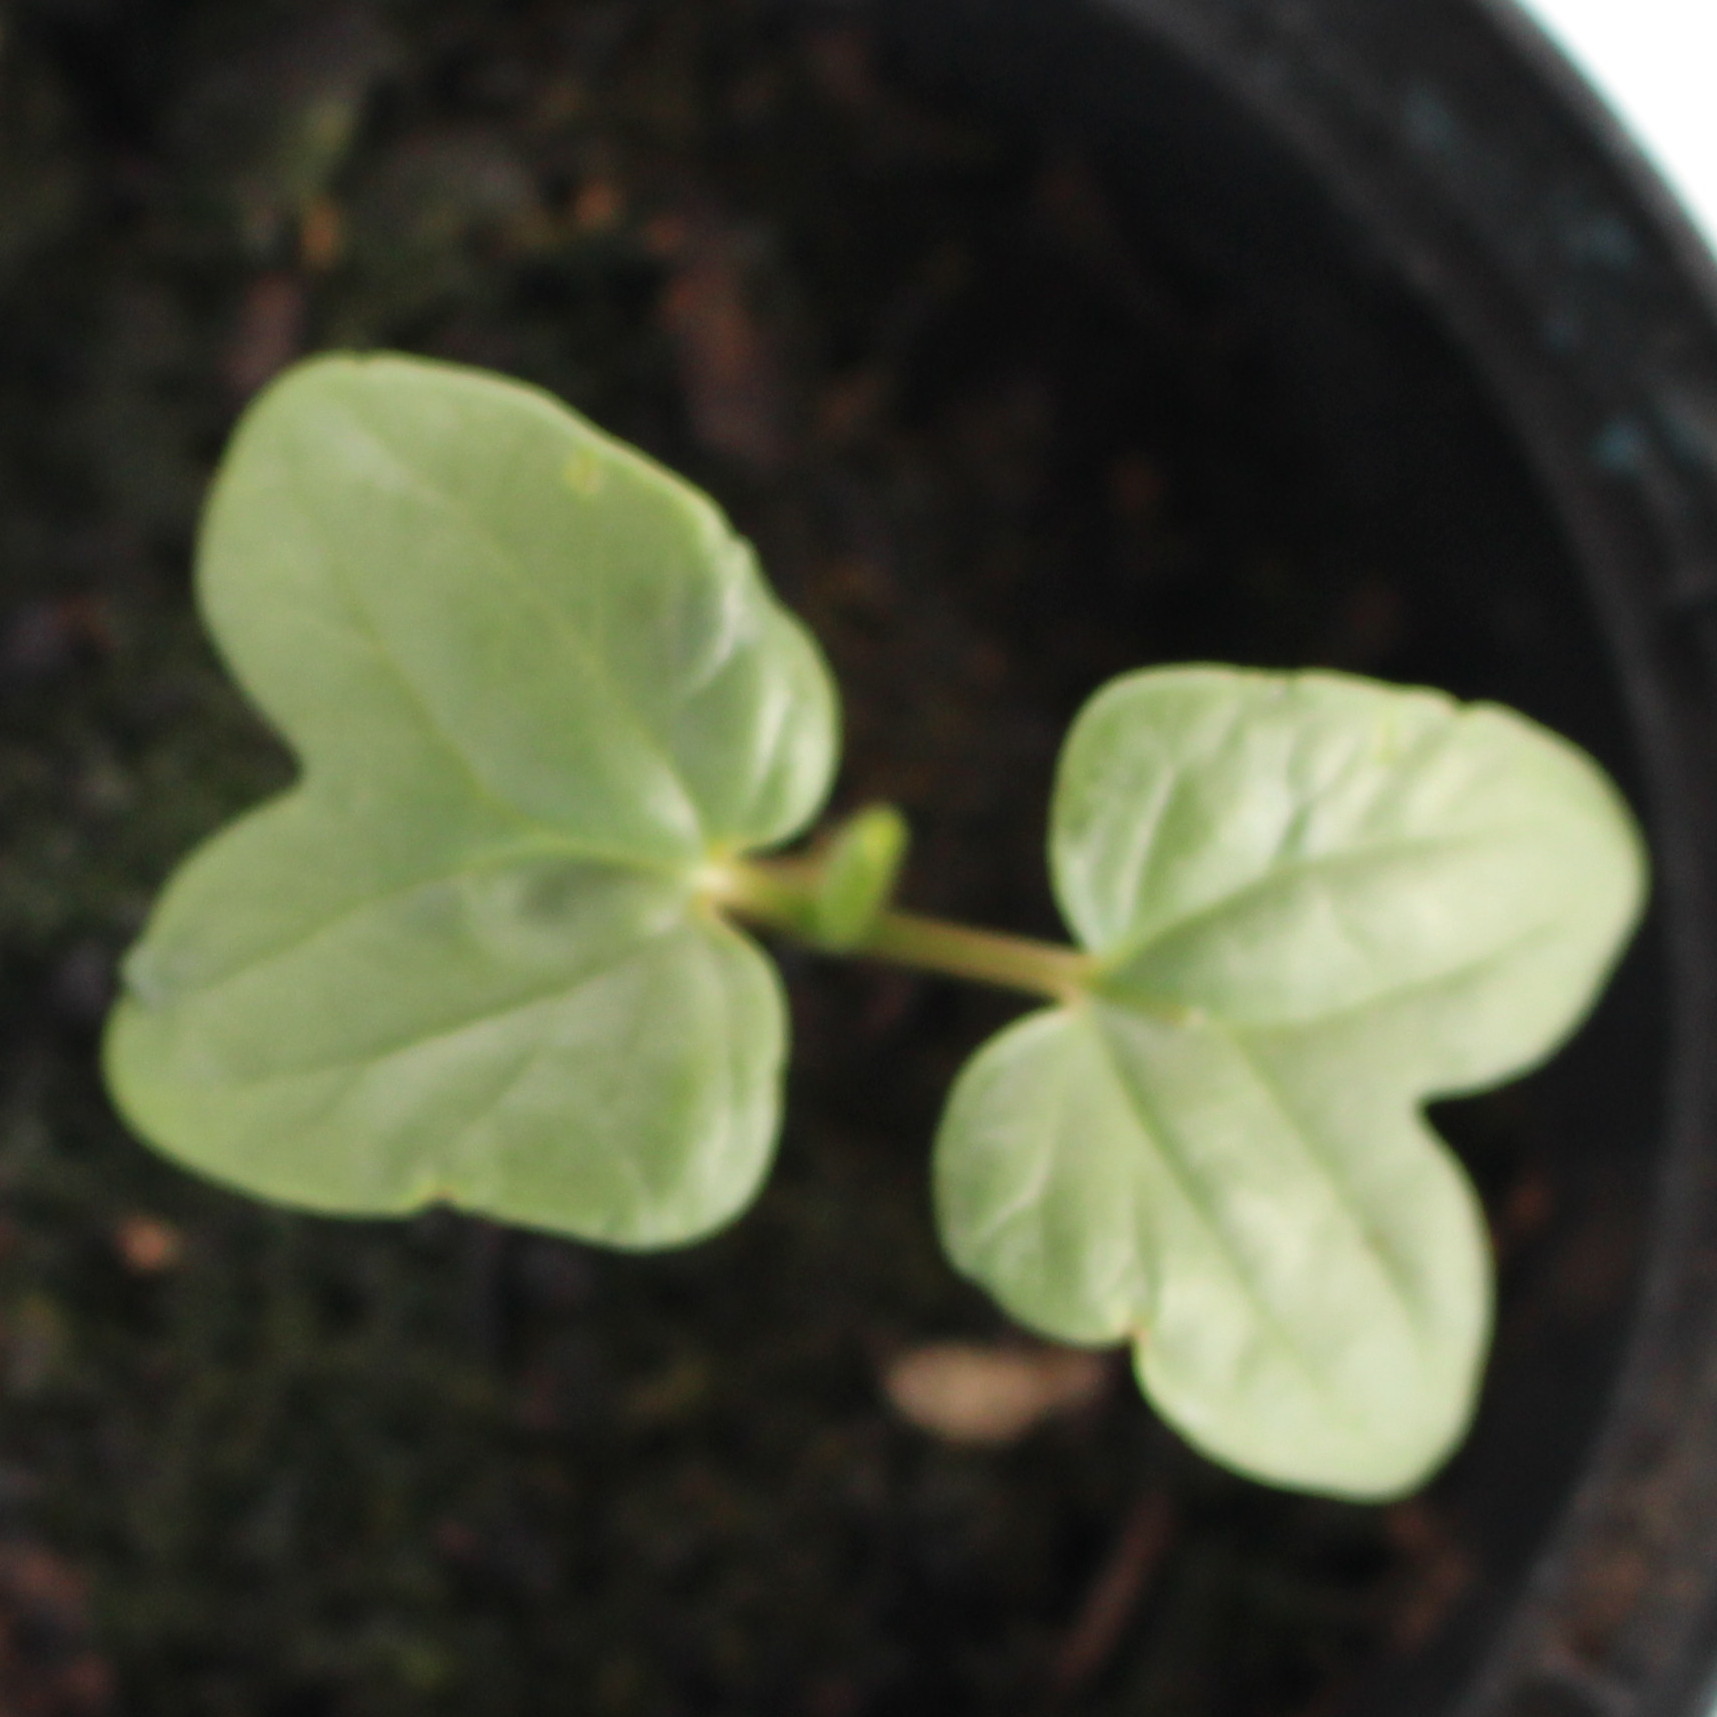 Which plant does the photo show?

Convolvulus arvensis
